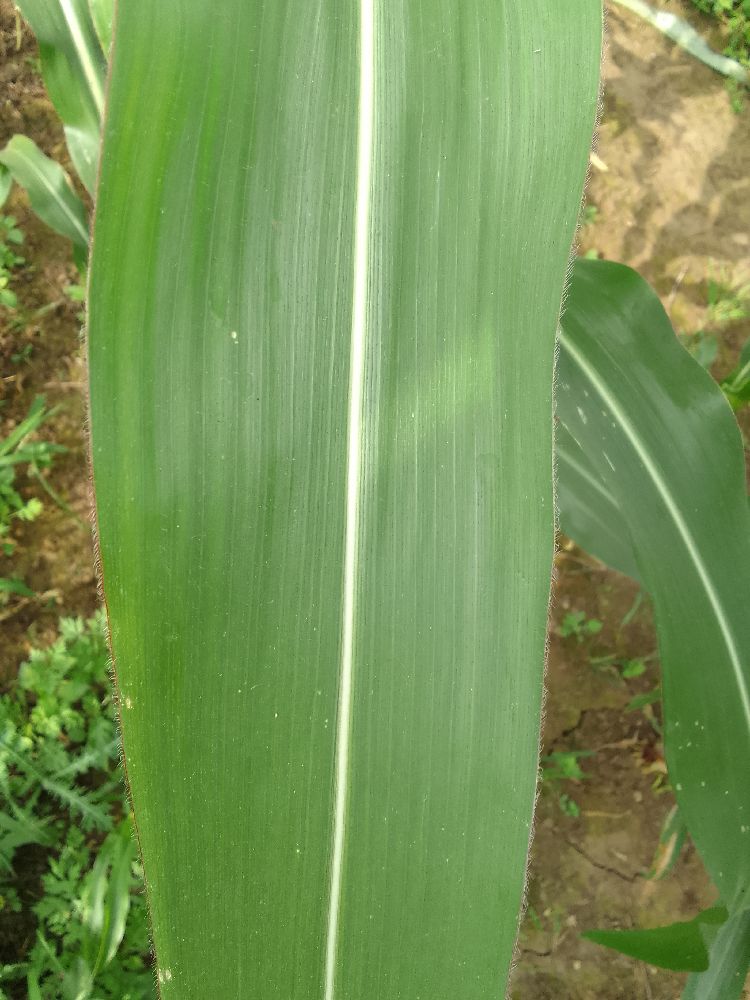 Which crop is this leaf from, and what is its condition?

maize, healthy
